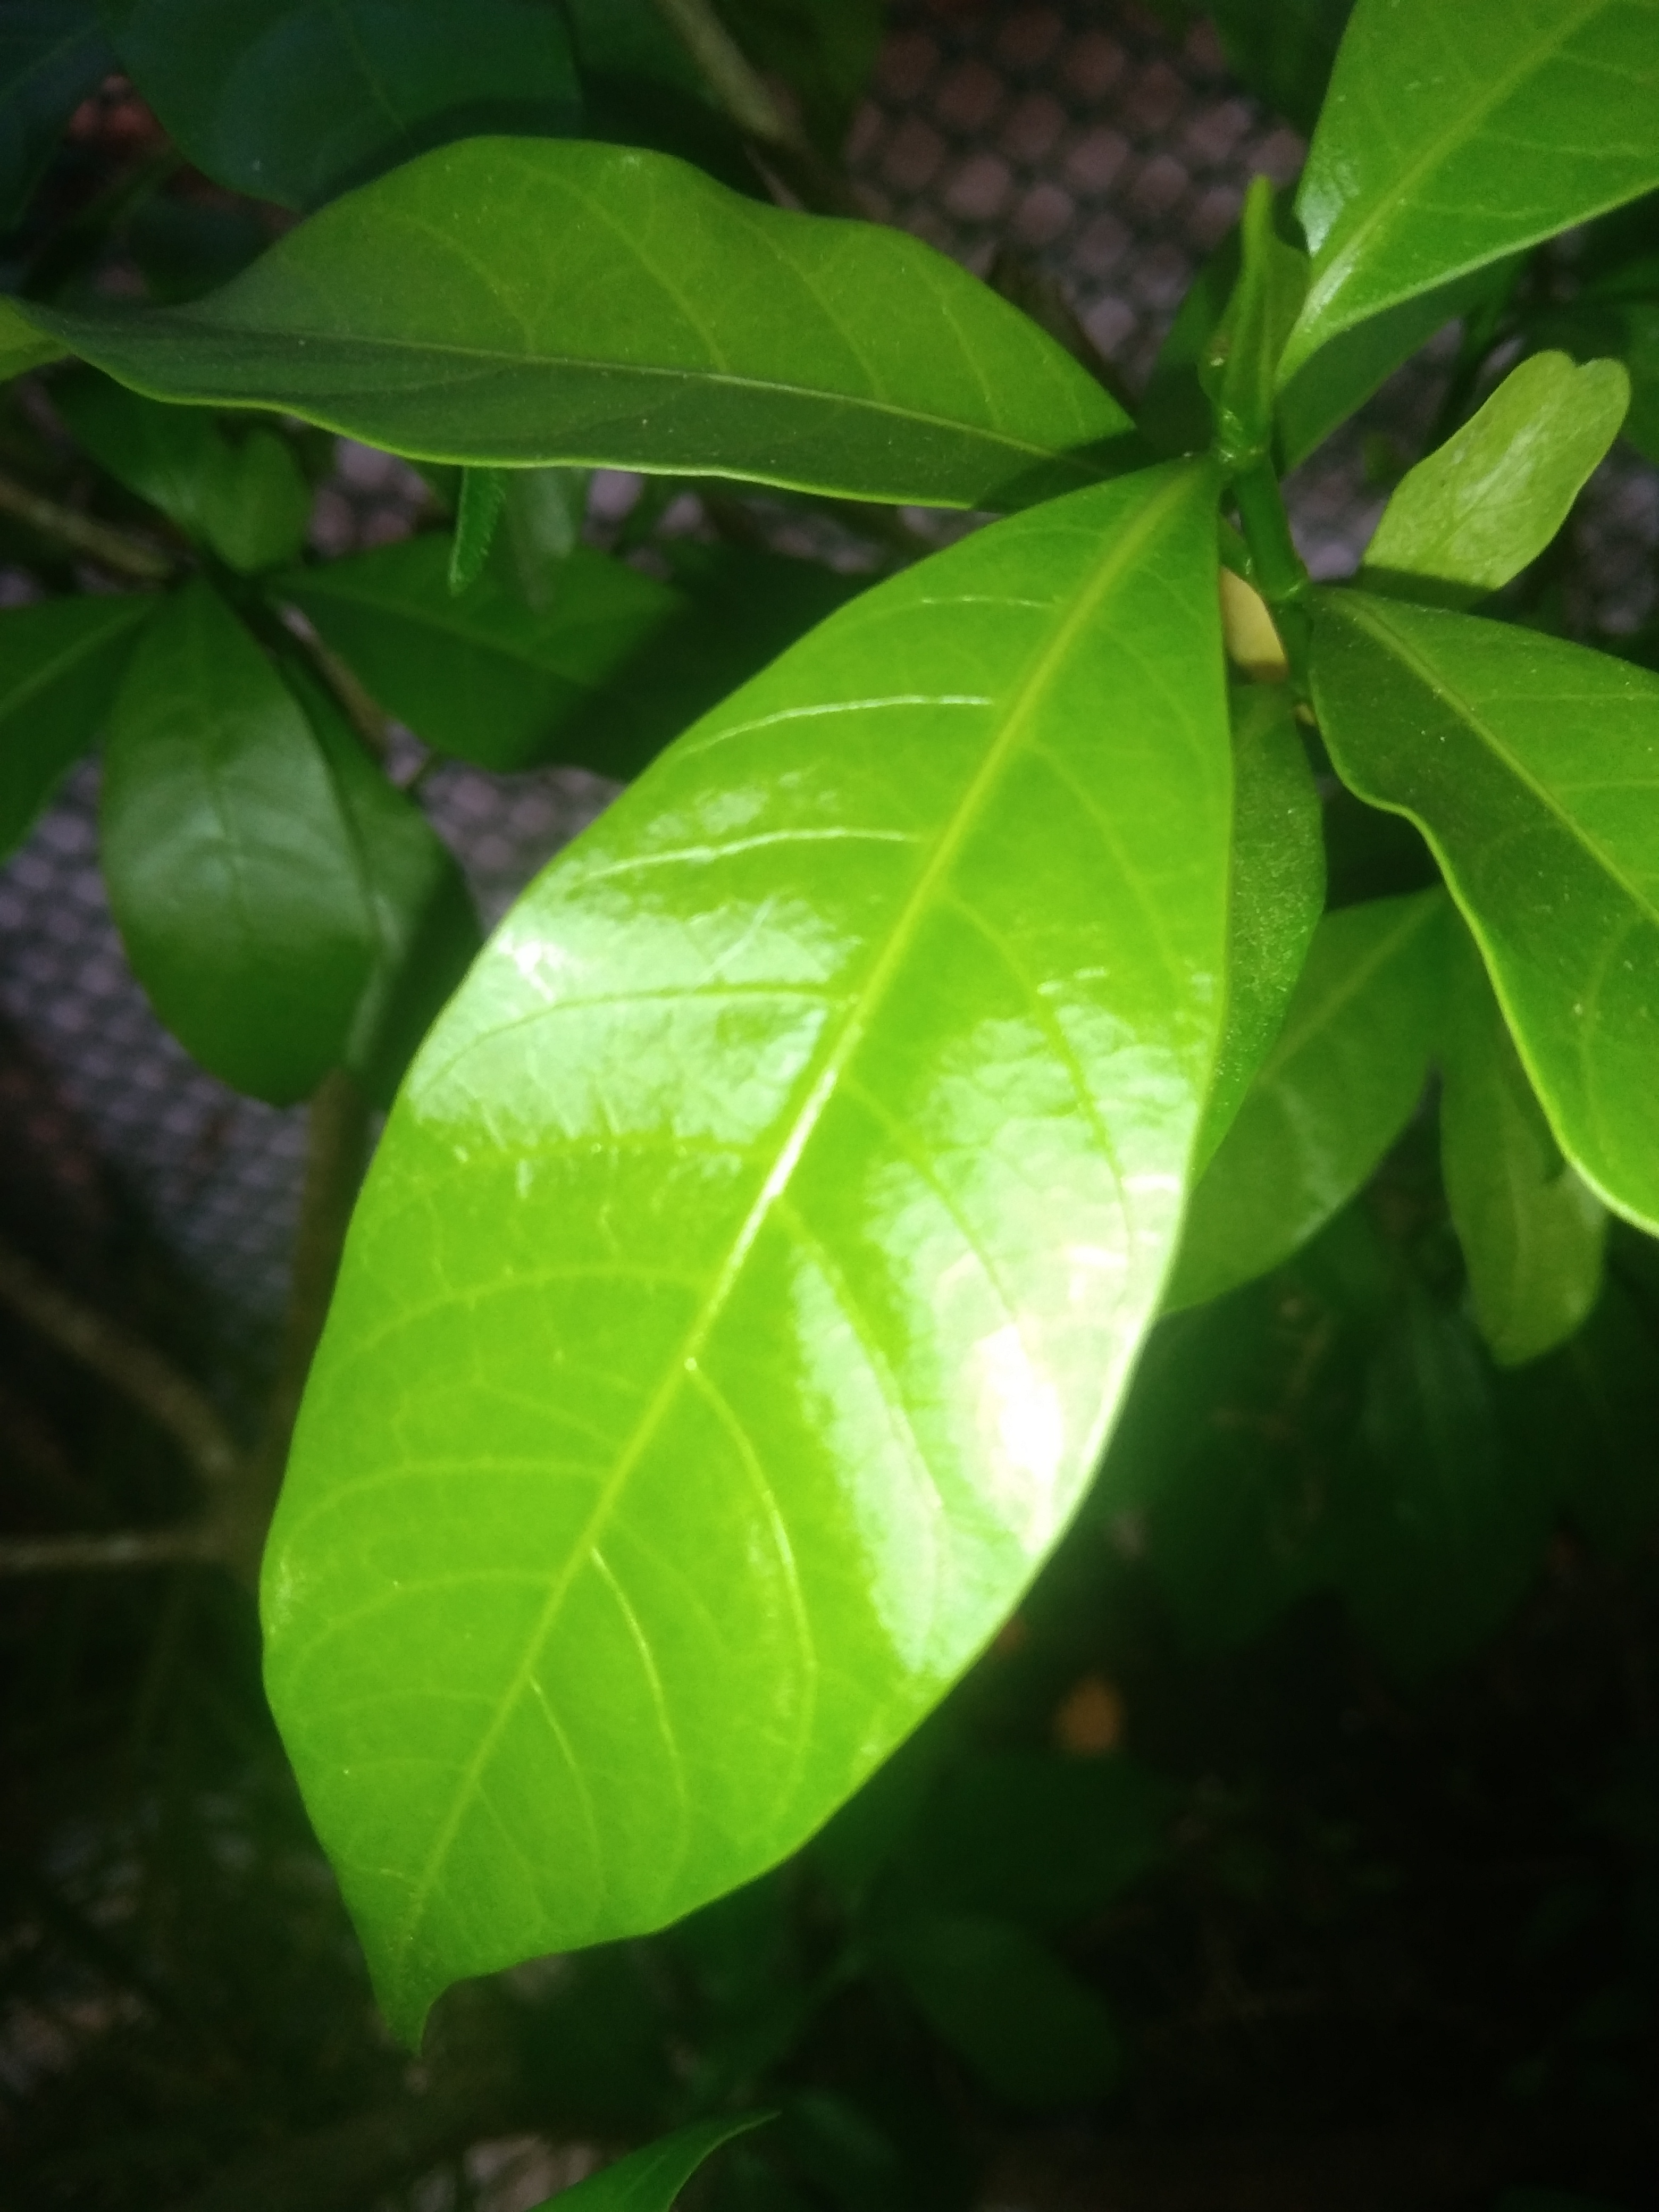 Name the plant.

togor
